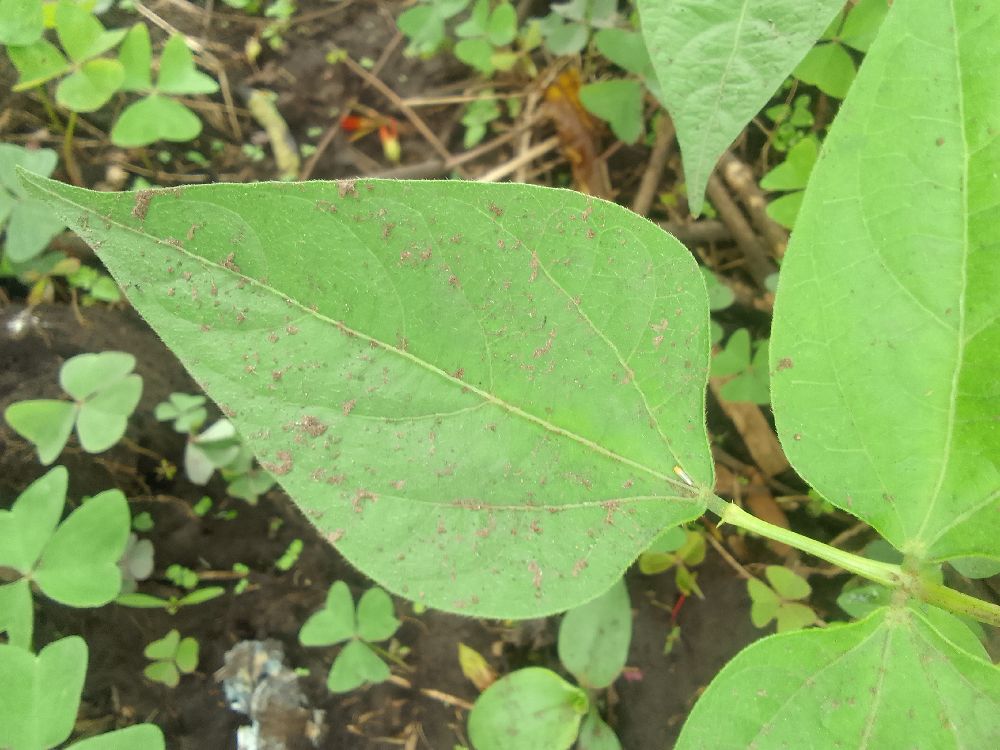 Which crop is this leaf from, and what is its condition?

common bean, healthy
